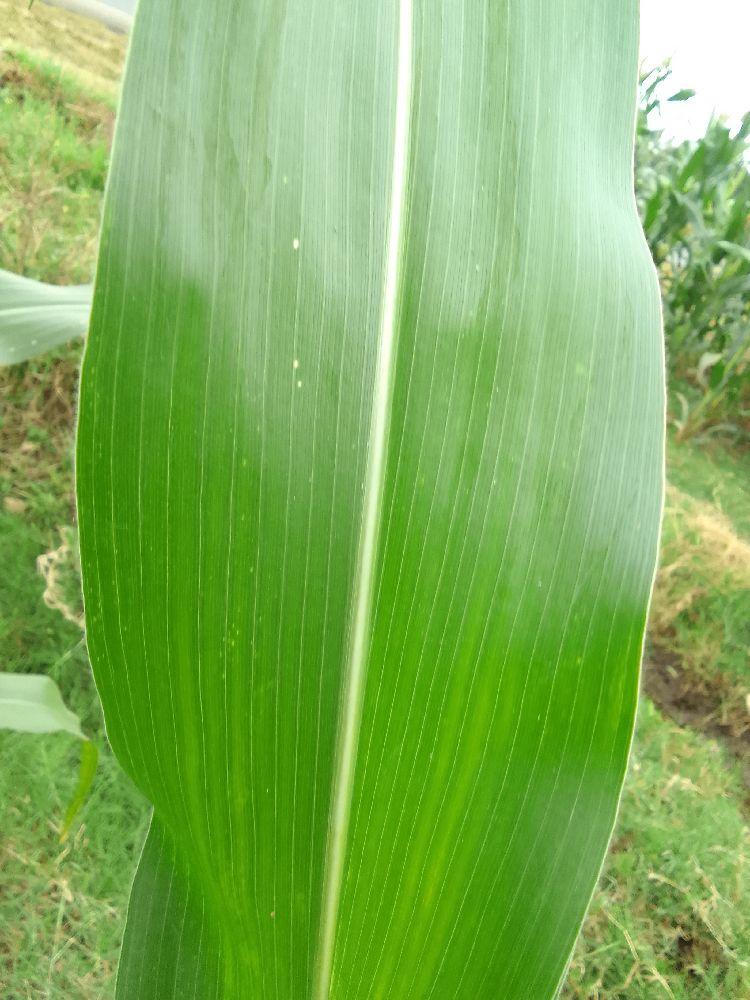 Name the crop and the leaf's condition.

maize, healthy
